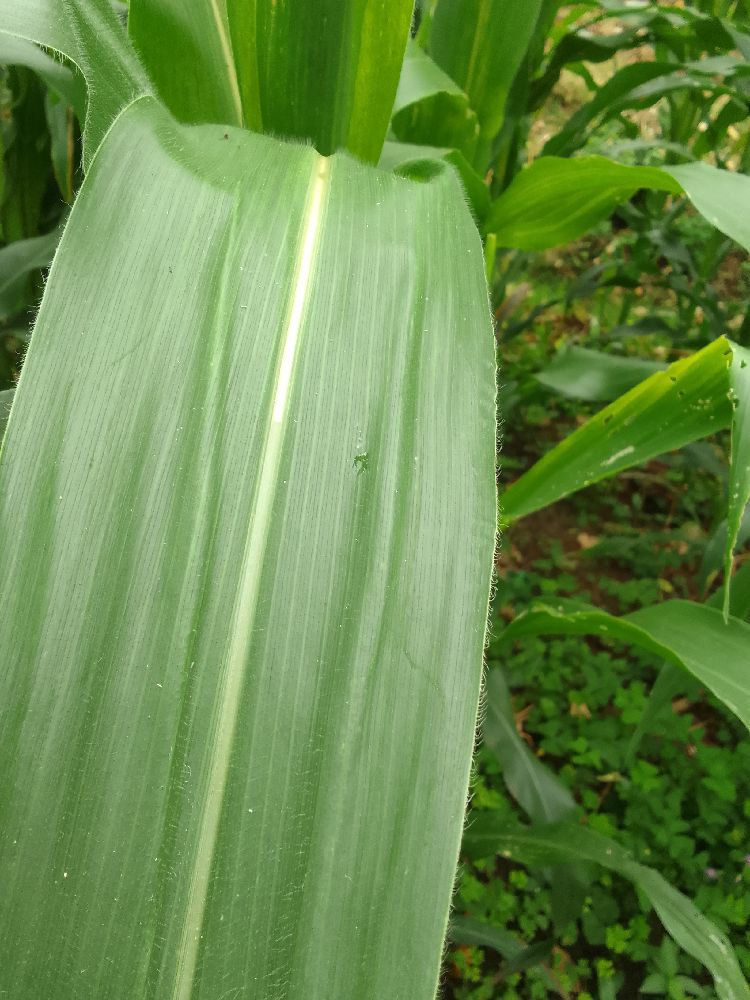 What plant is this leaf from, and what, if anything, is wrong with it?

maize, healthy
